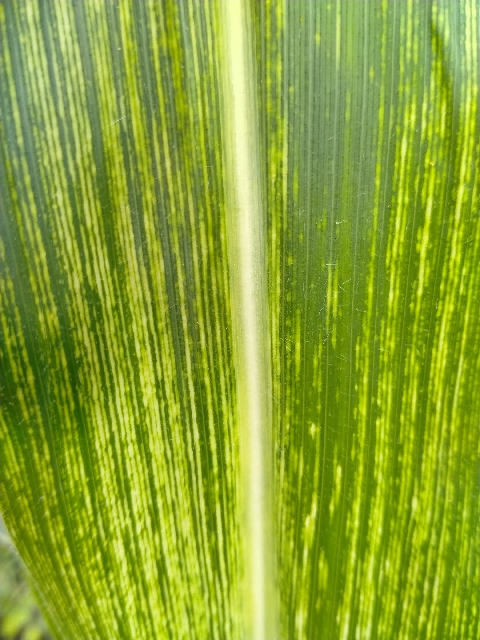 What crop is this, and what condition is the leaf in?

maize, maize streak virus
